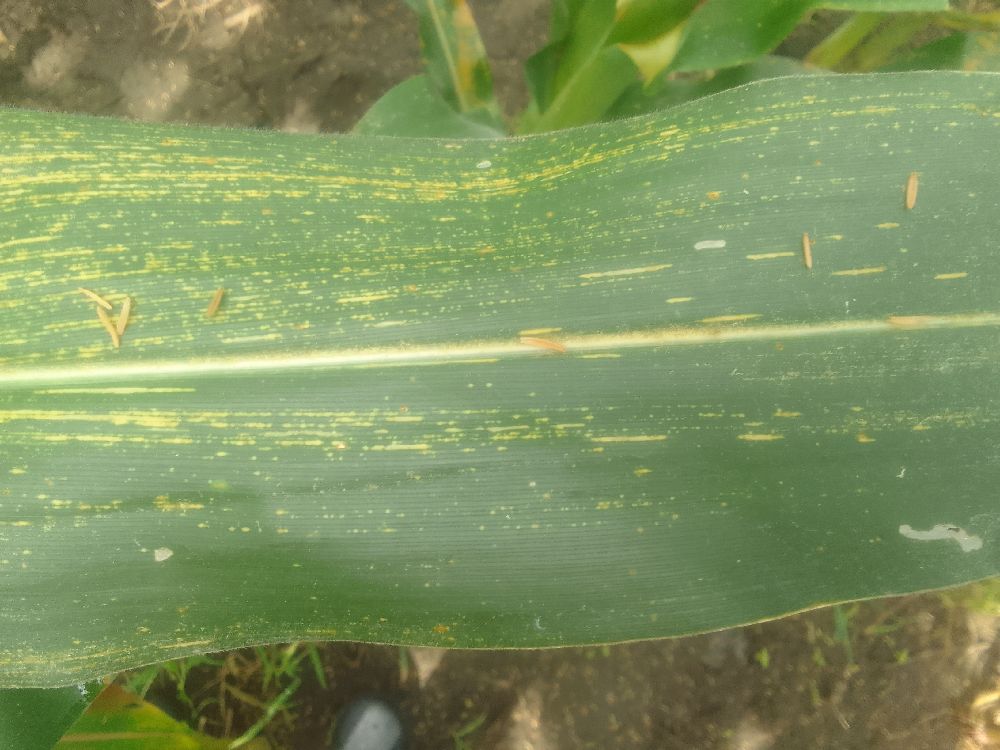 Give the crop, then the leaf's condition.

maize, maize streak virus
